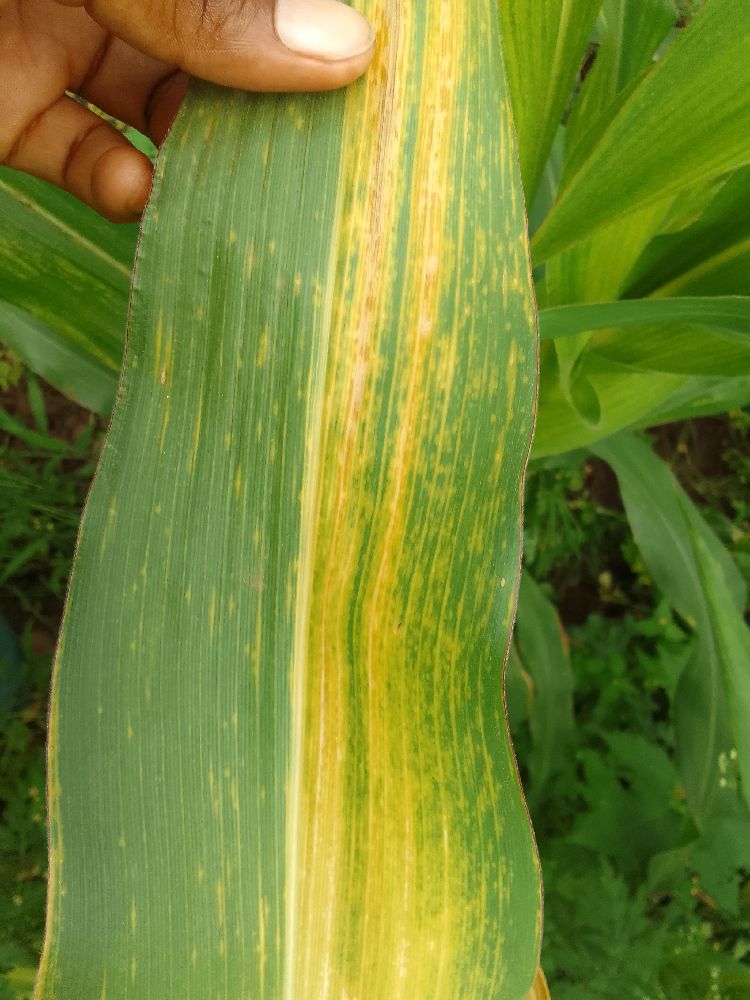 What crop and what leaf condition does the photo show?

maize, maize lethal necrosis
